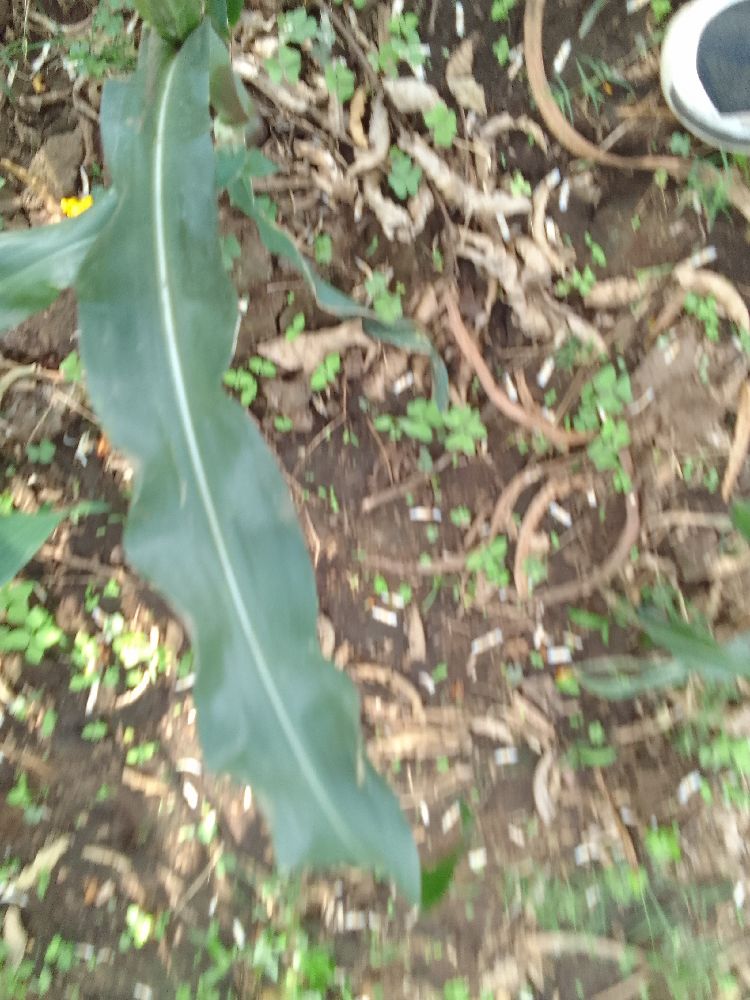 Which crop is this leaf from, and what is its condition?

maize, healthy
